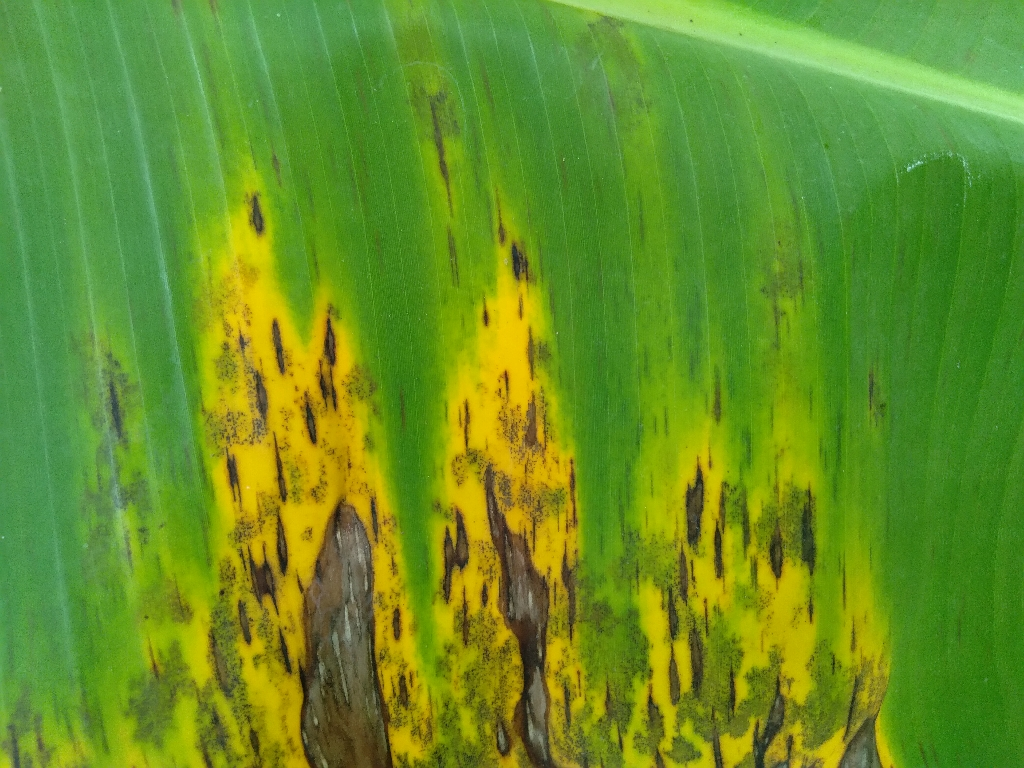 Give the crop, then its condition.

banana, black sigatoka
